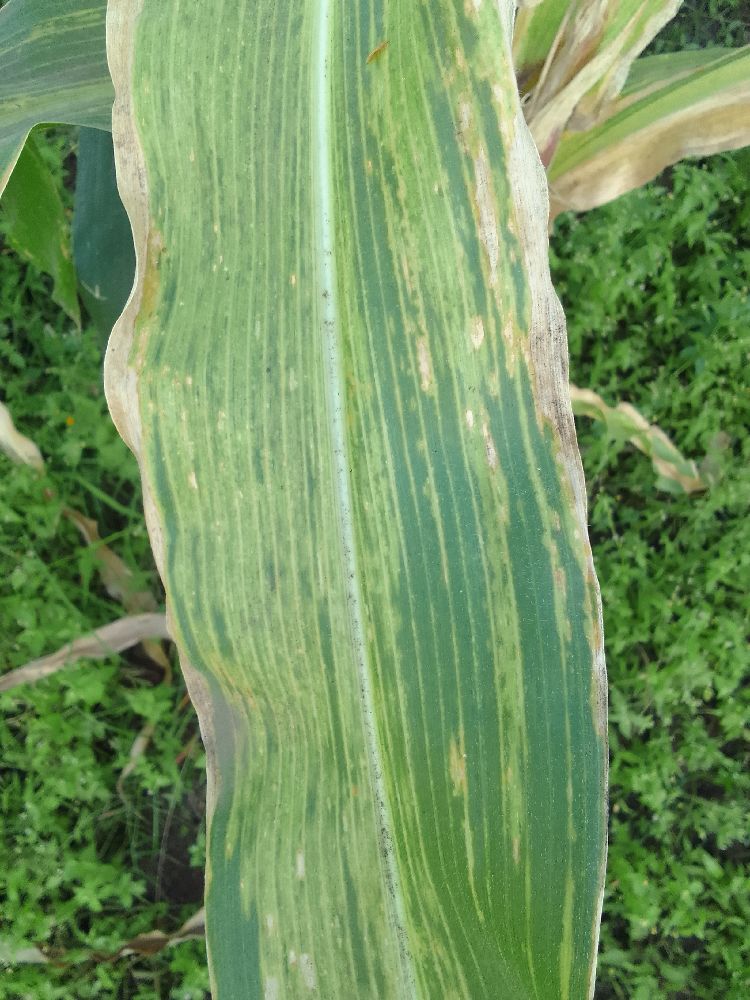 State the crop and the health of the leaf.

maize, maize lethal necrosis
